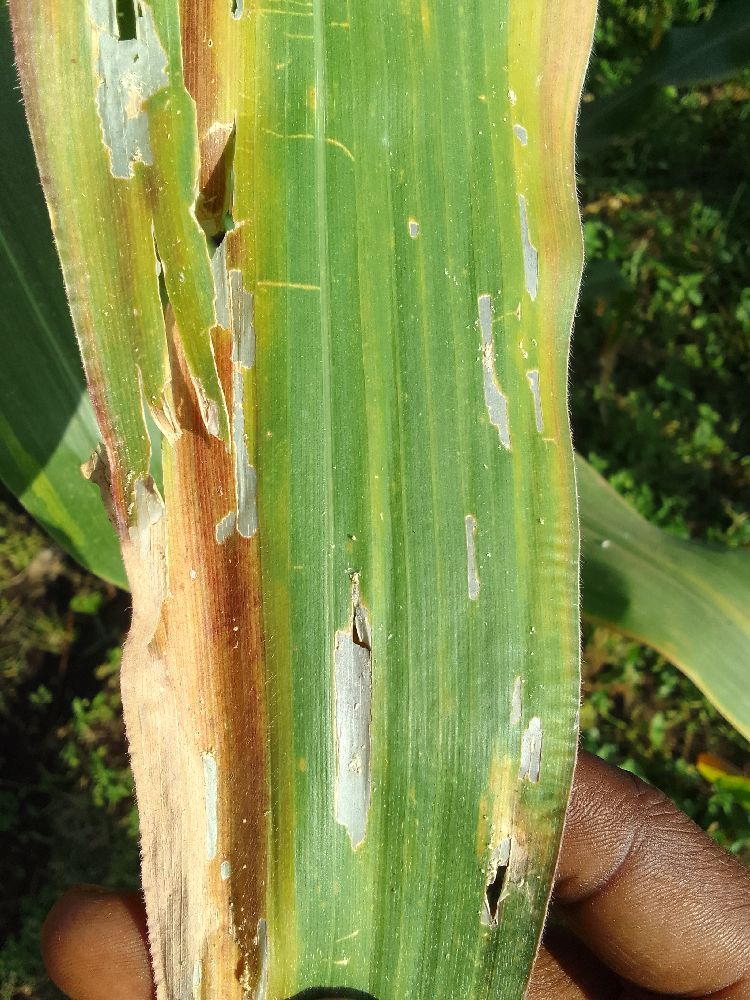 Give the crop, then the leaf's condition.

maize, maize lethal necrosis
